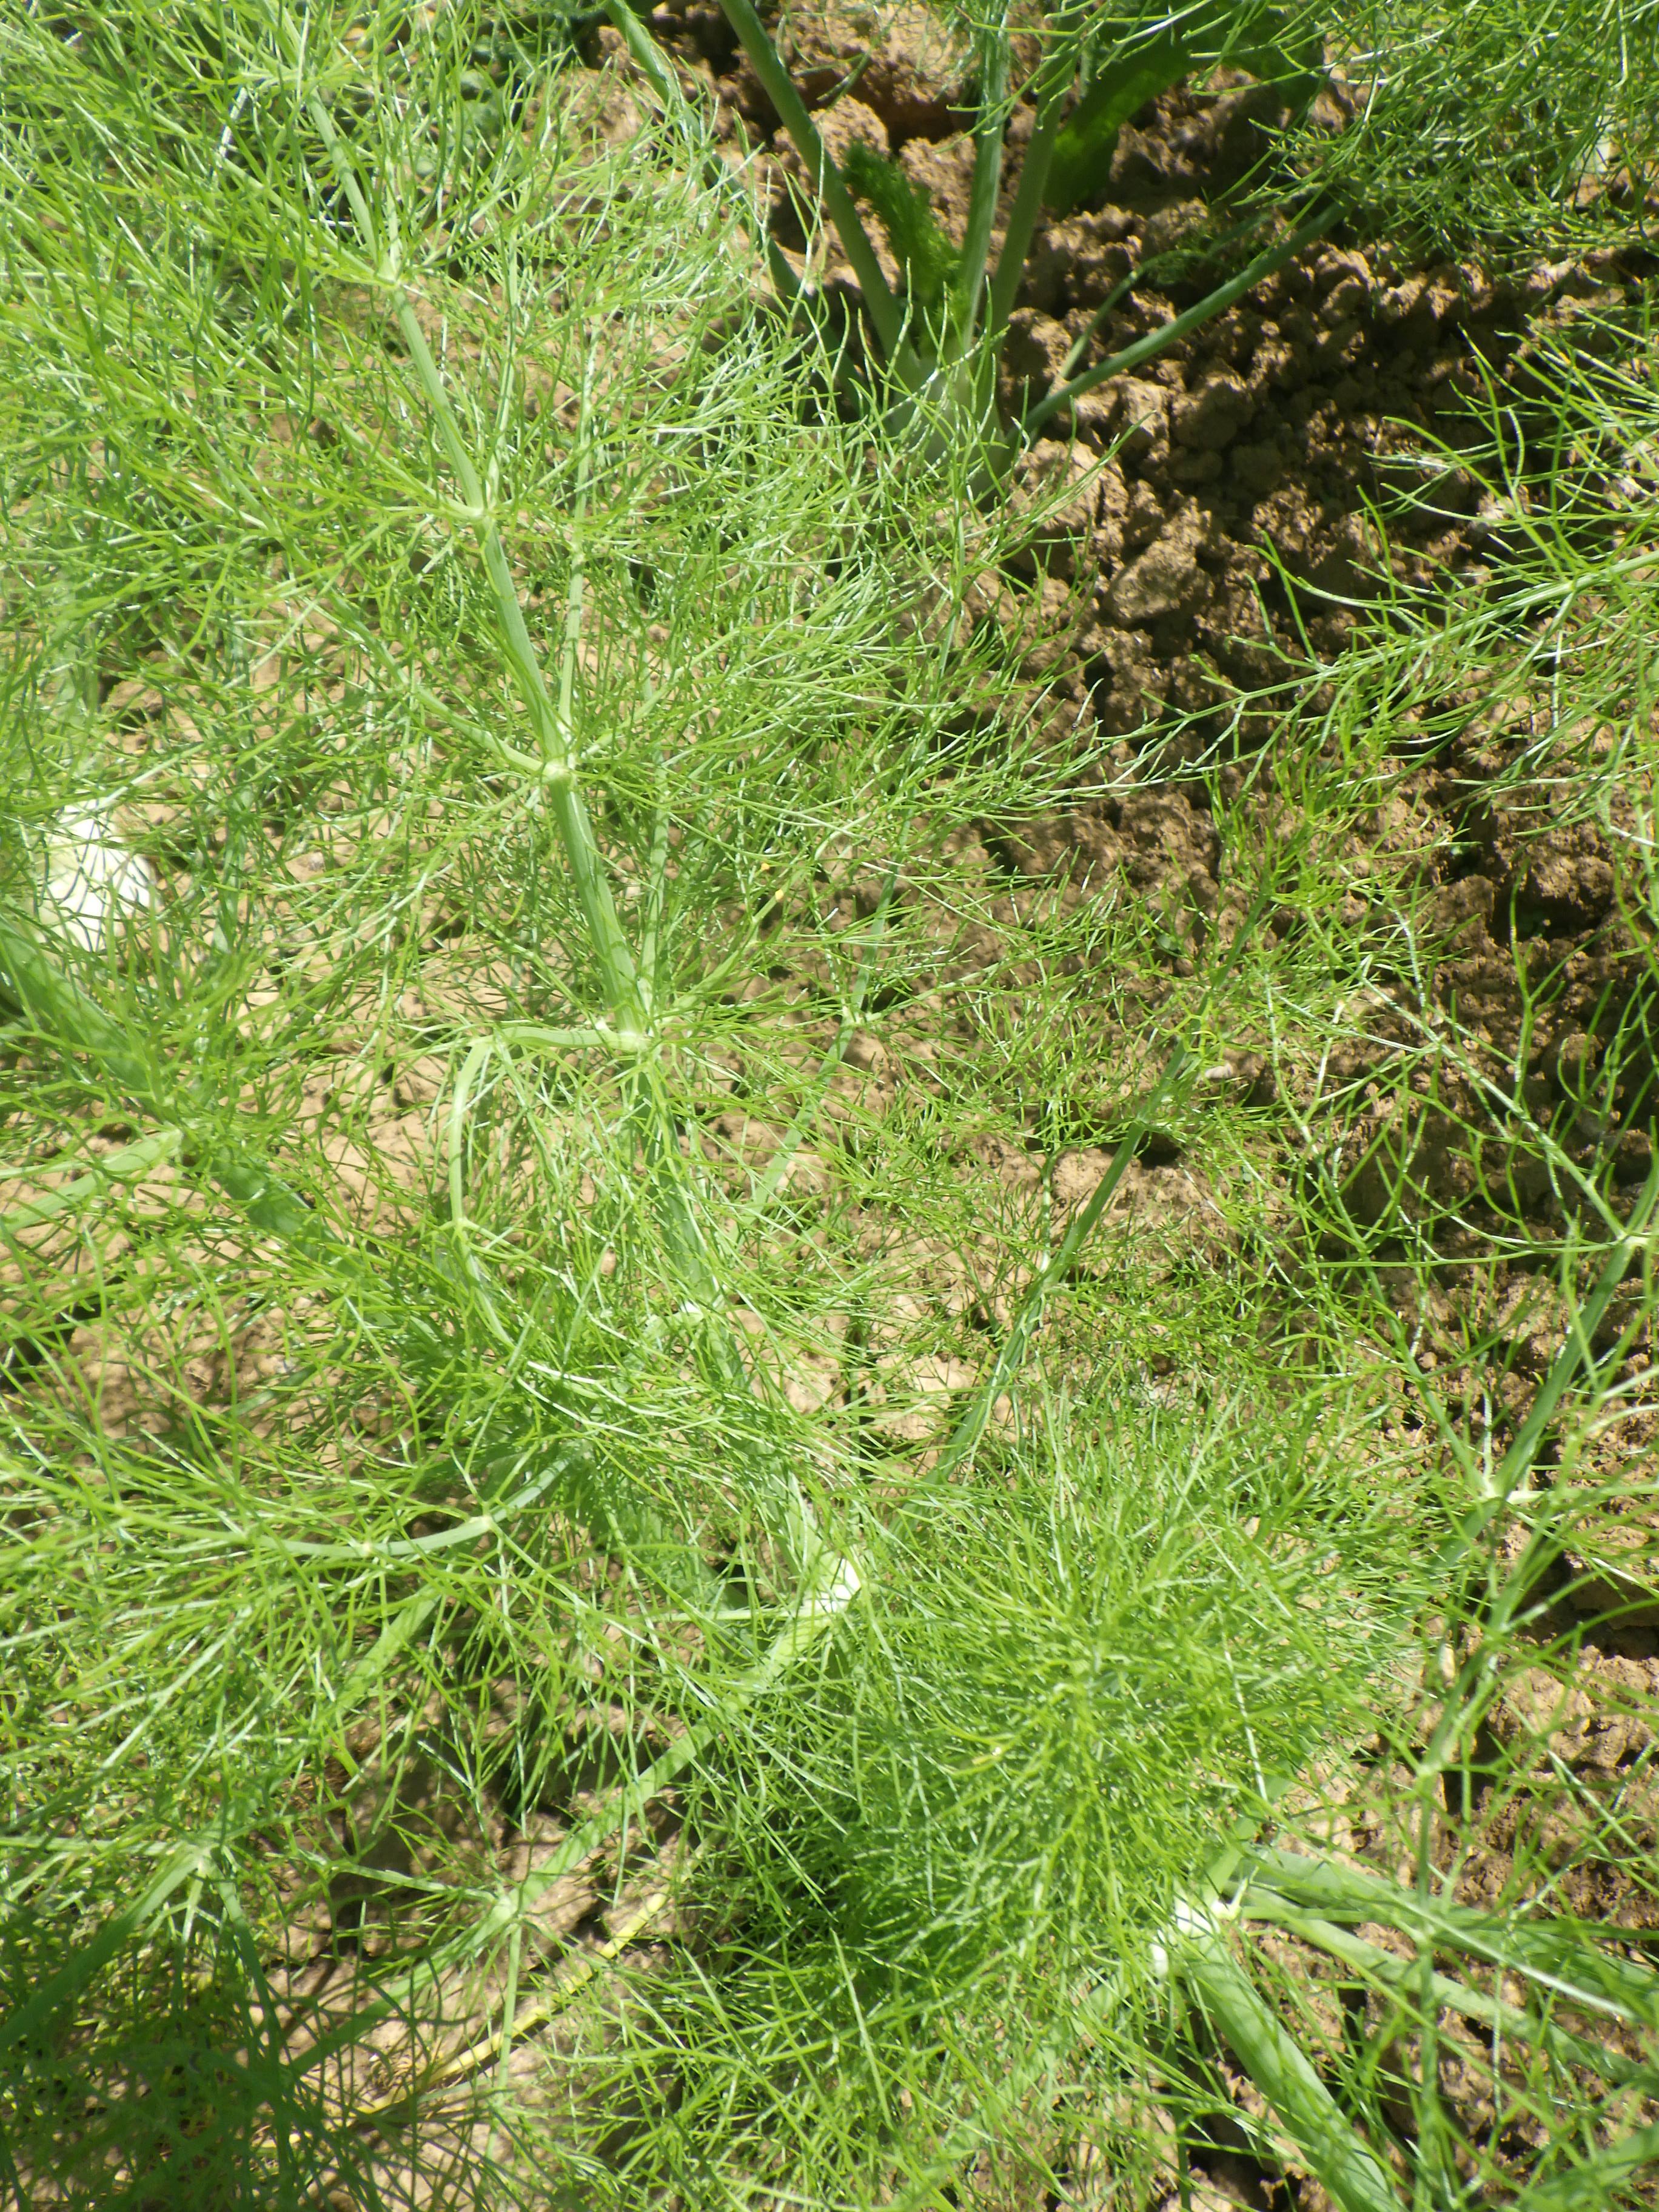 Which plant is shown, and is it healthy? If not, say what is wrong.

fennel, healthy
